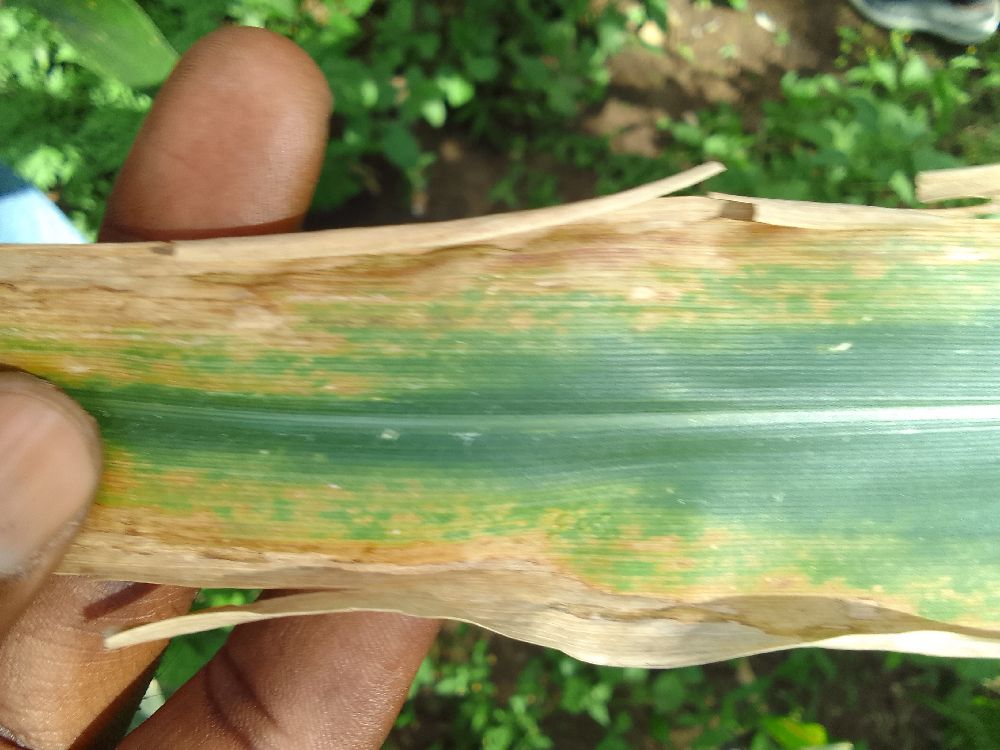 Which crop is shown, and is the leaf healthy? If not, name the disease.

maize, maize lethal necrosis
